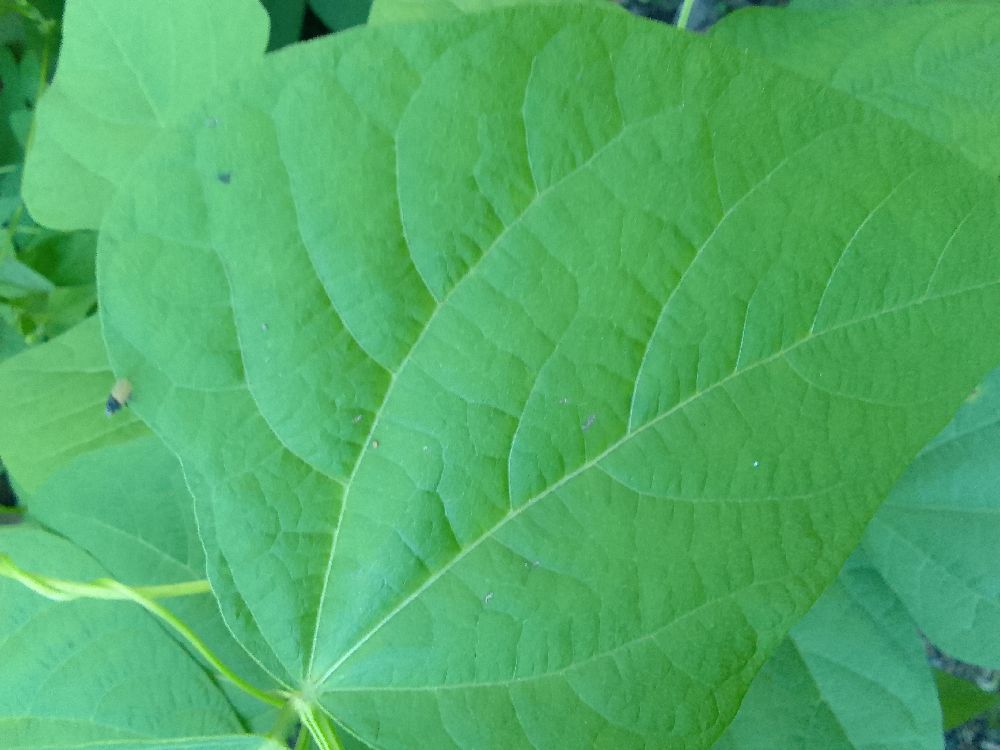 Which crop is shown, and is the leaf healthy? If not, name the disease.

common bean, healthy
